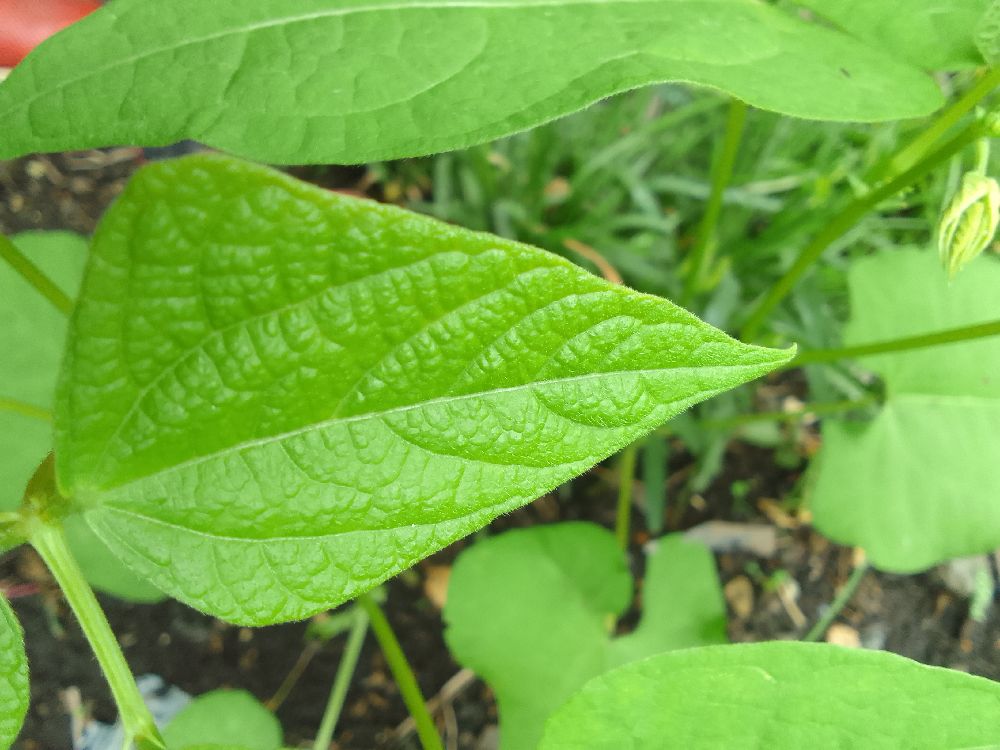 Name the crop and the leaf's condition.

common bean, healthy
